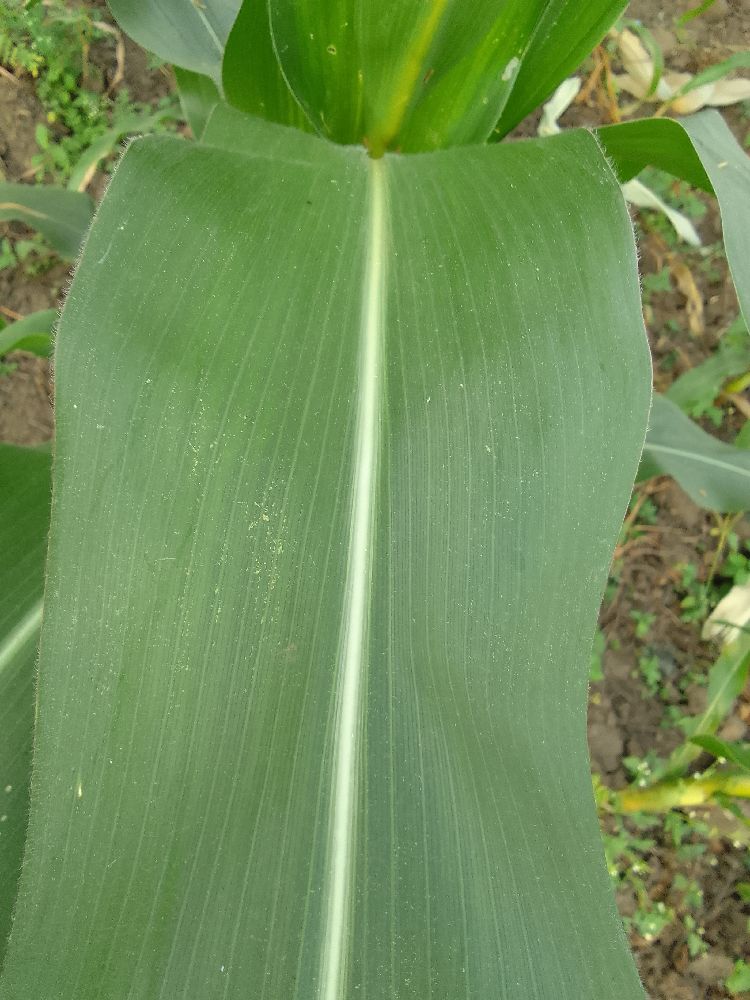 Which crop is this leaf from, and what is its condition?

maize, healthy
